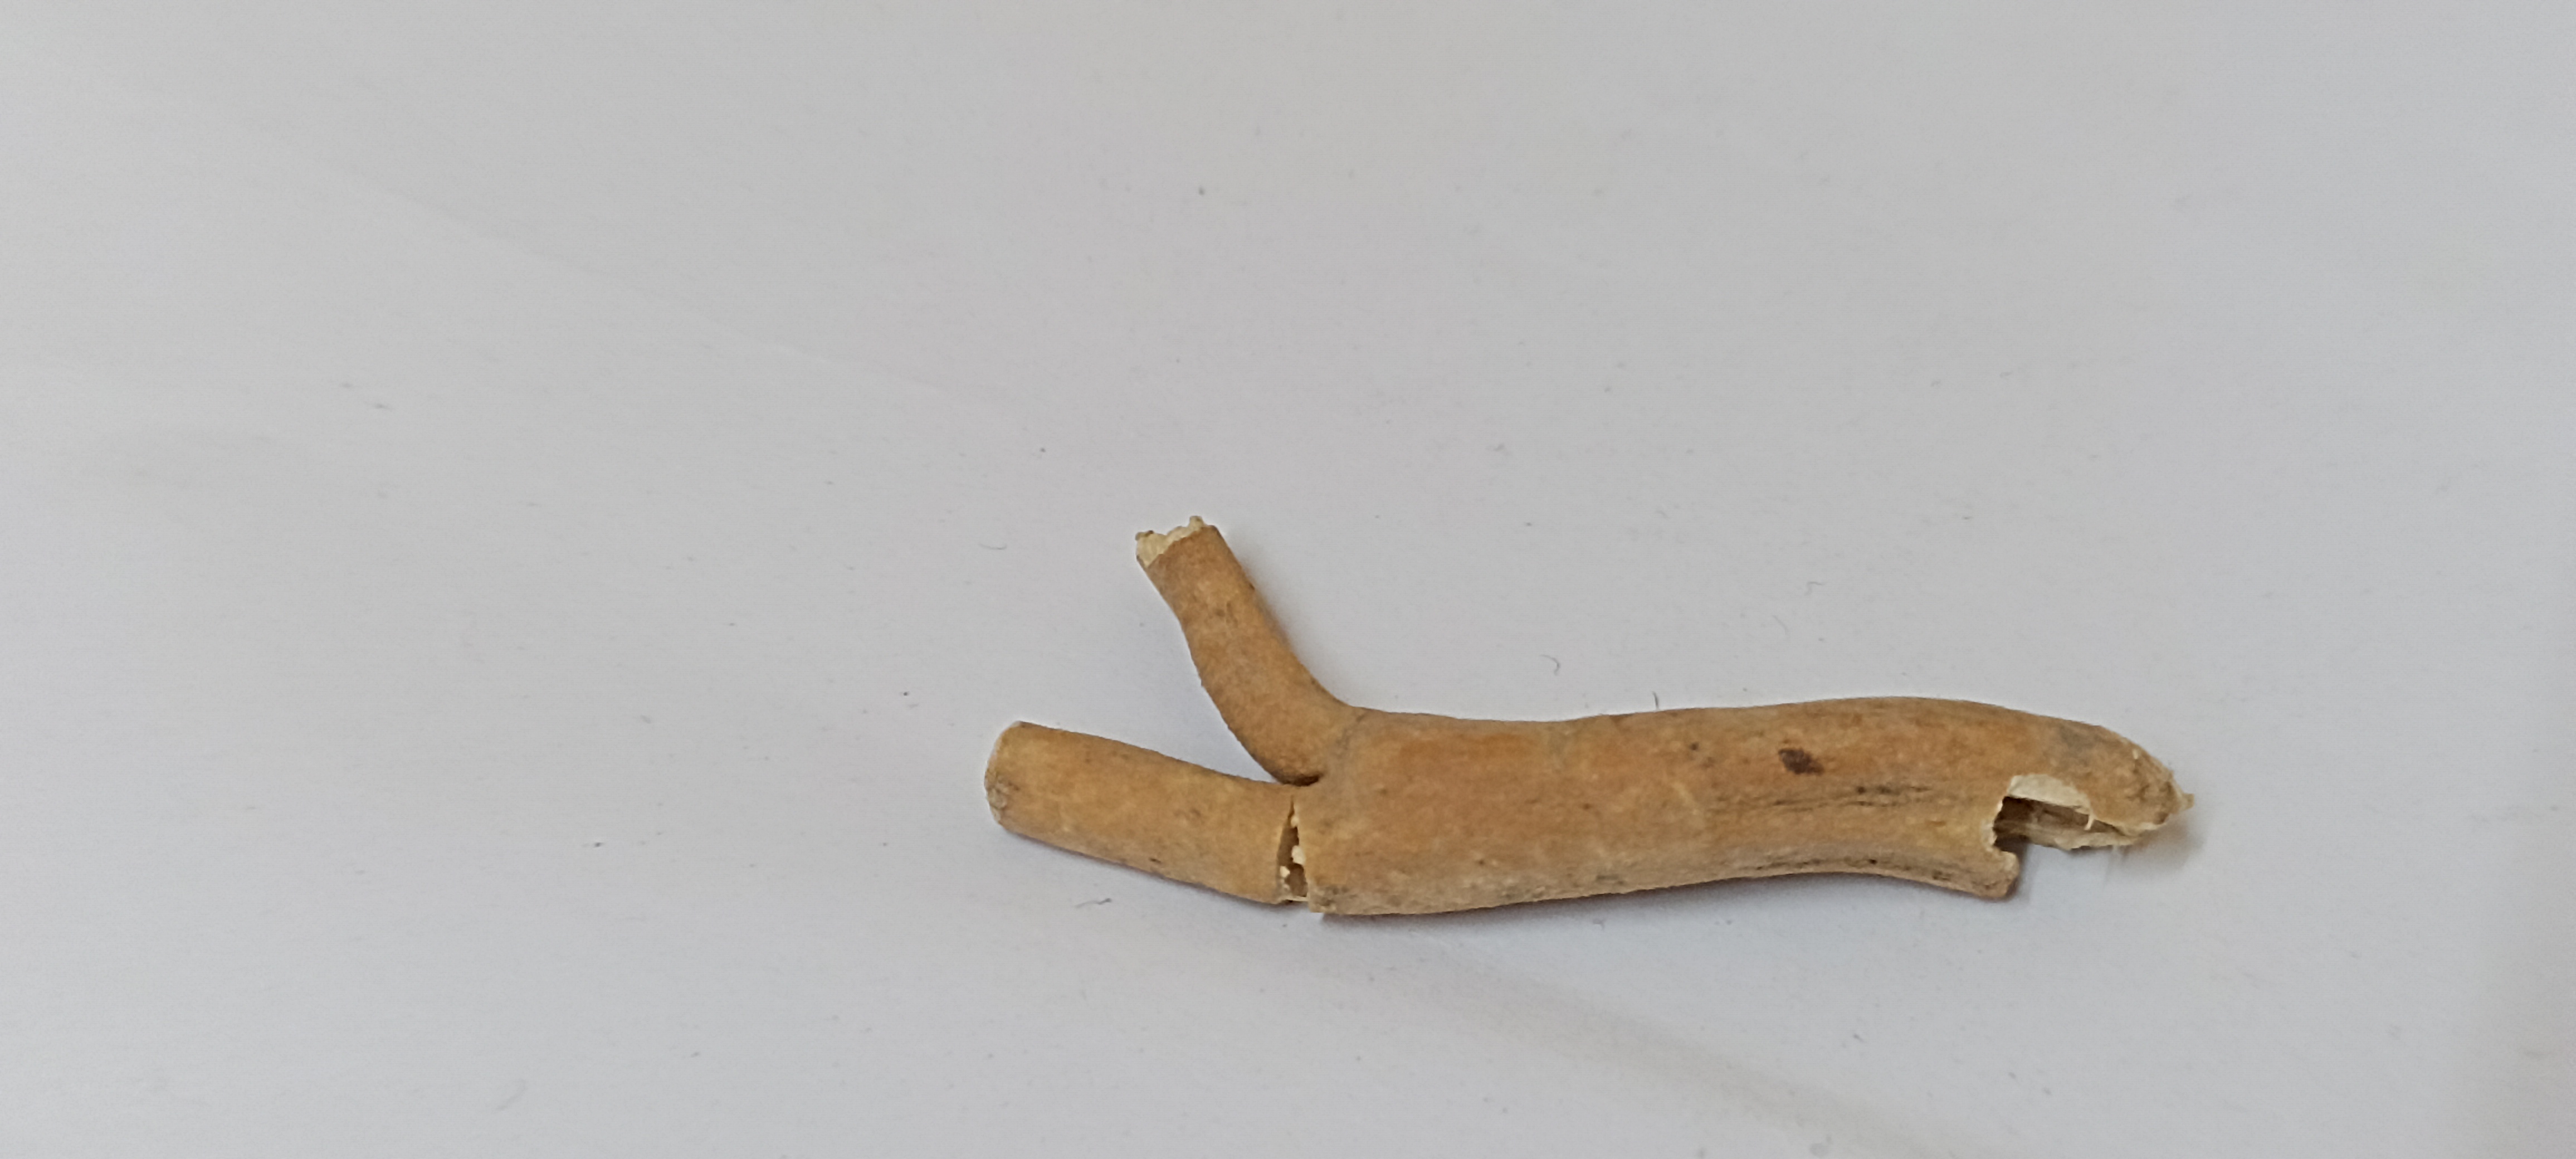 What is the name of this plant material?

ashwagandha
